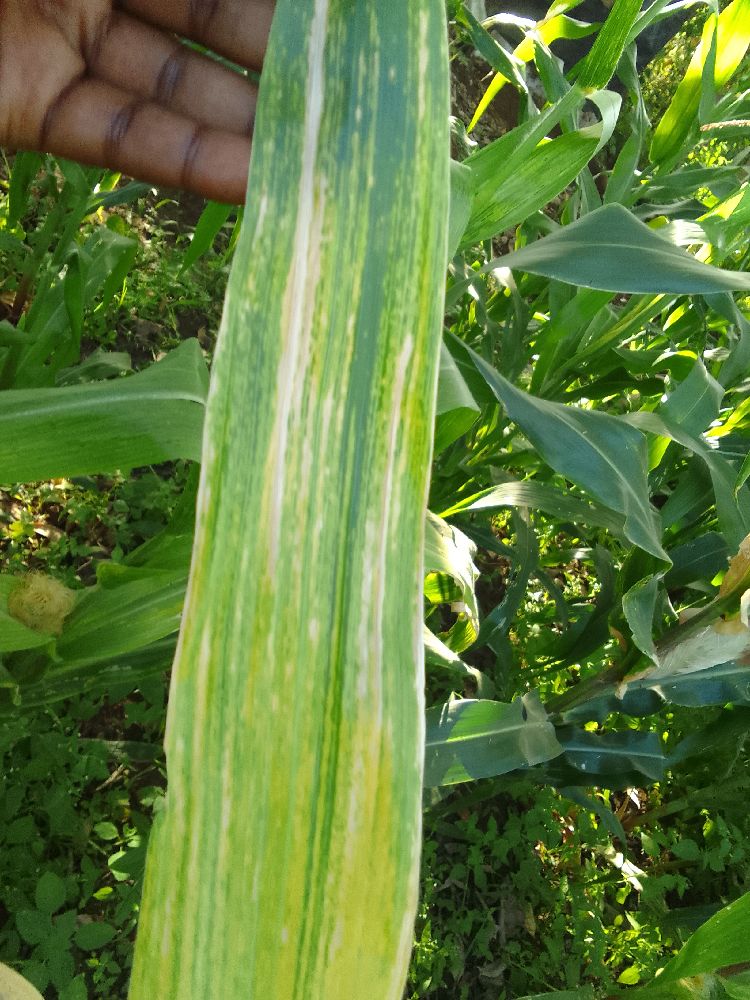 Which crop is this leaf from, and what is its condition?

maize, maize lethal necrosis
